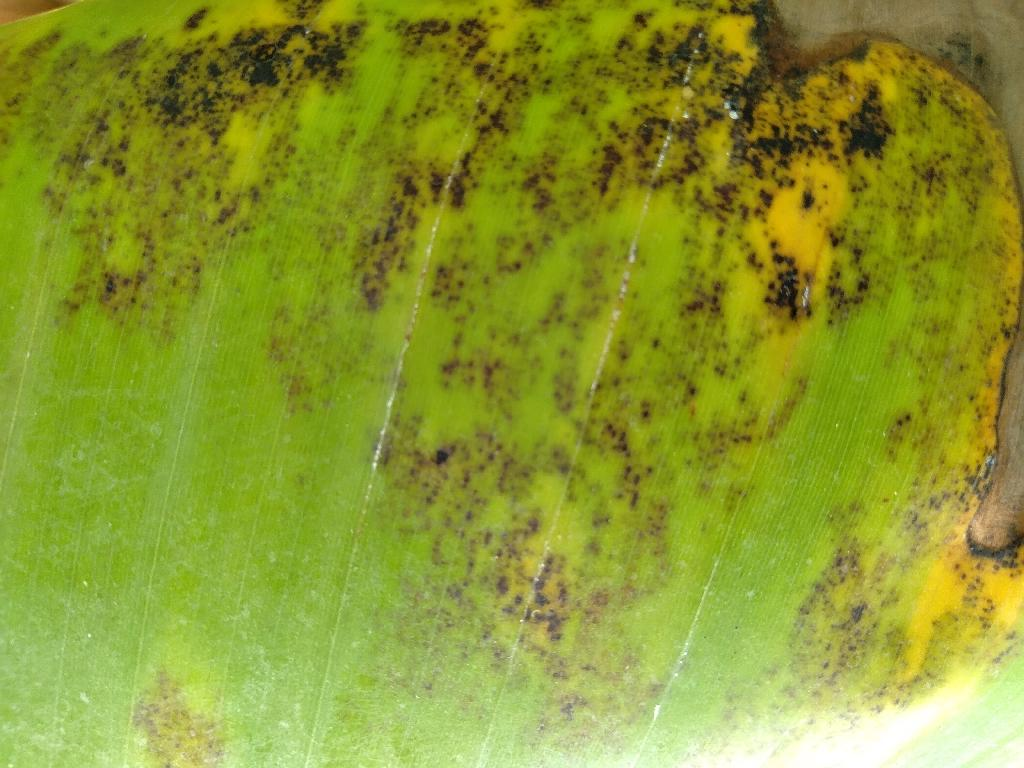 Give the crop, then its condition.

banana, black sigatoka
